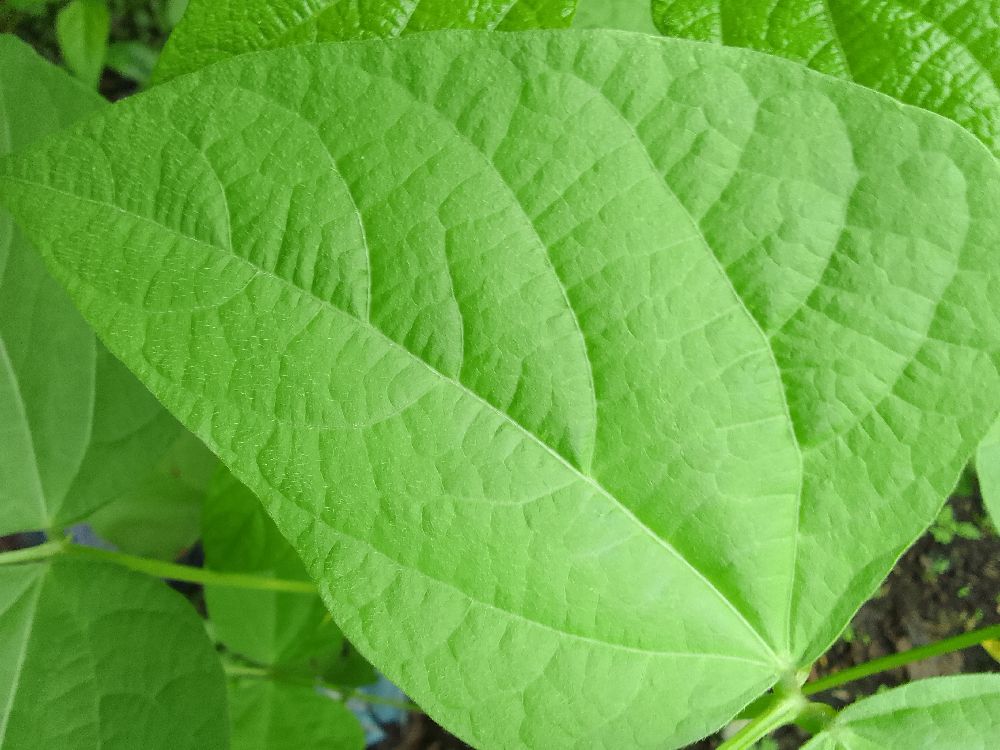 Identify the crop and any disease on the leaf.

common bean, healthy
